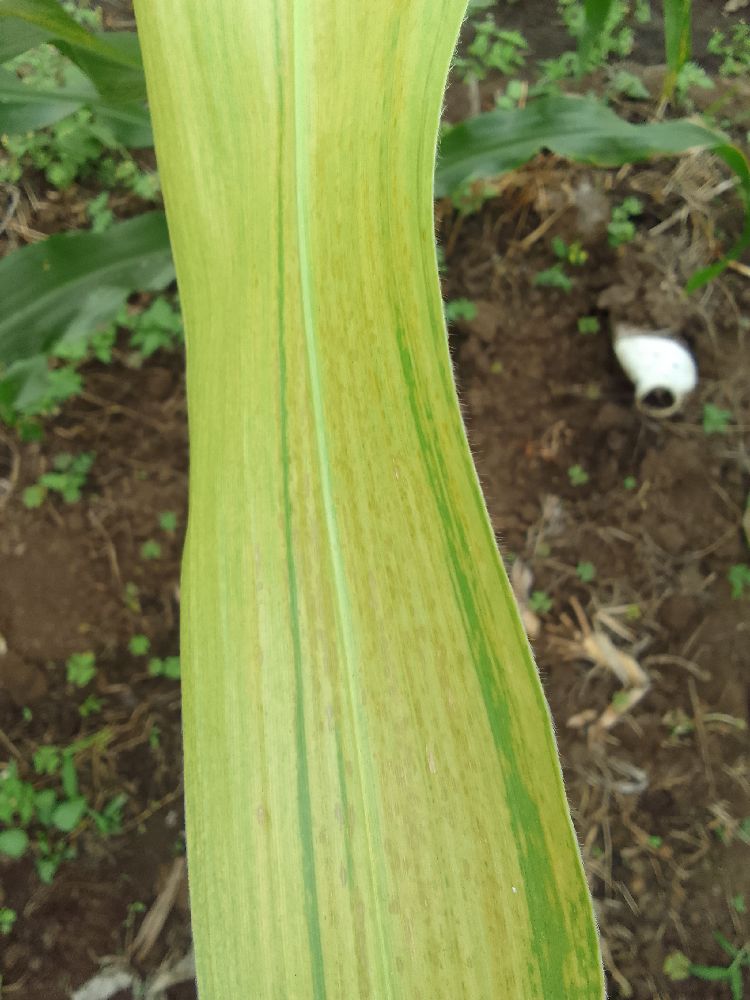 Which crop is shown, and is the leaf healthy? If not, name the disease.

maize, maize lethal necrosis
